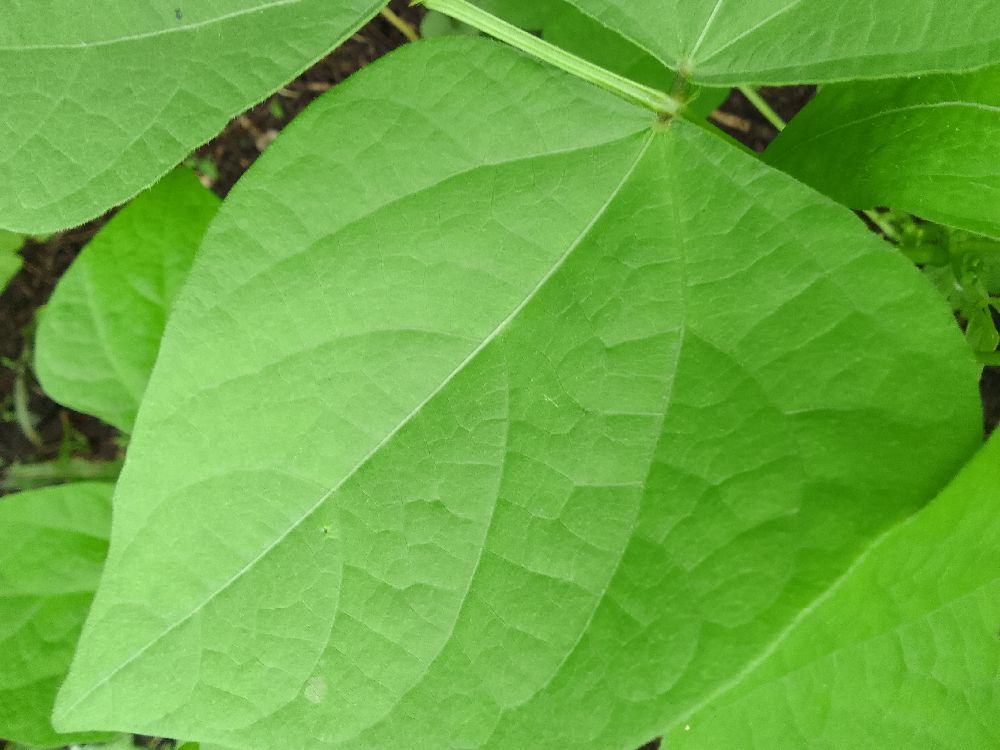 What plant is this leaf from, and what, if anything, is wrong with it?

common bean, healthy
